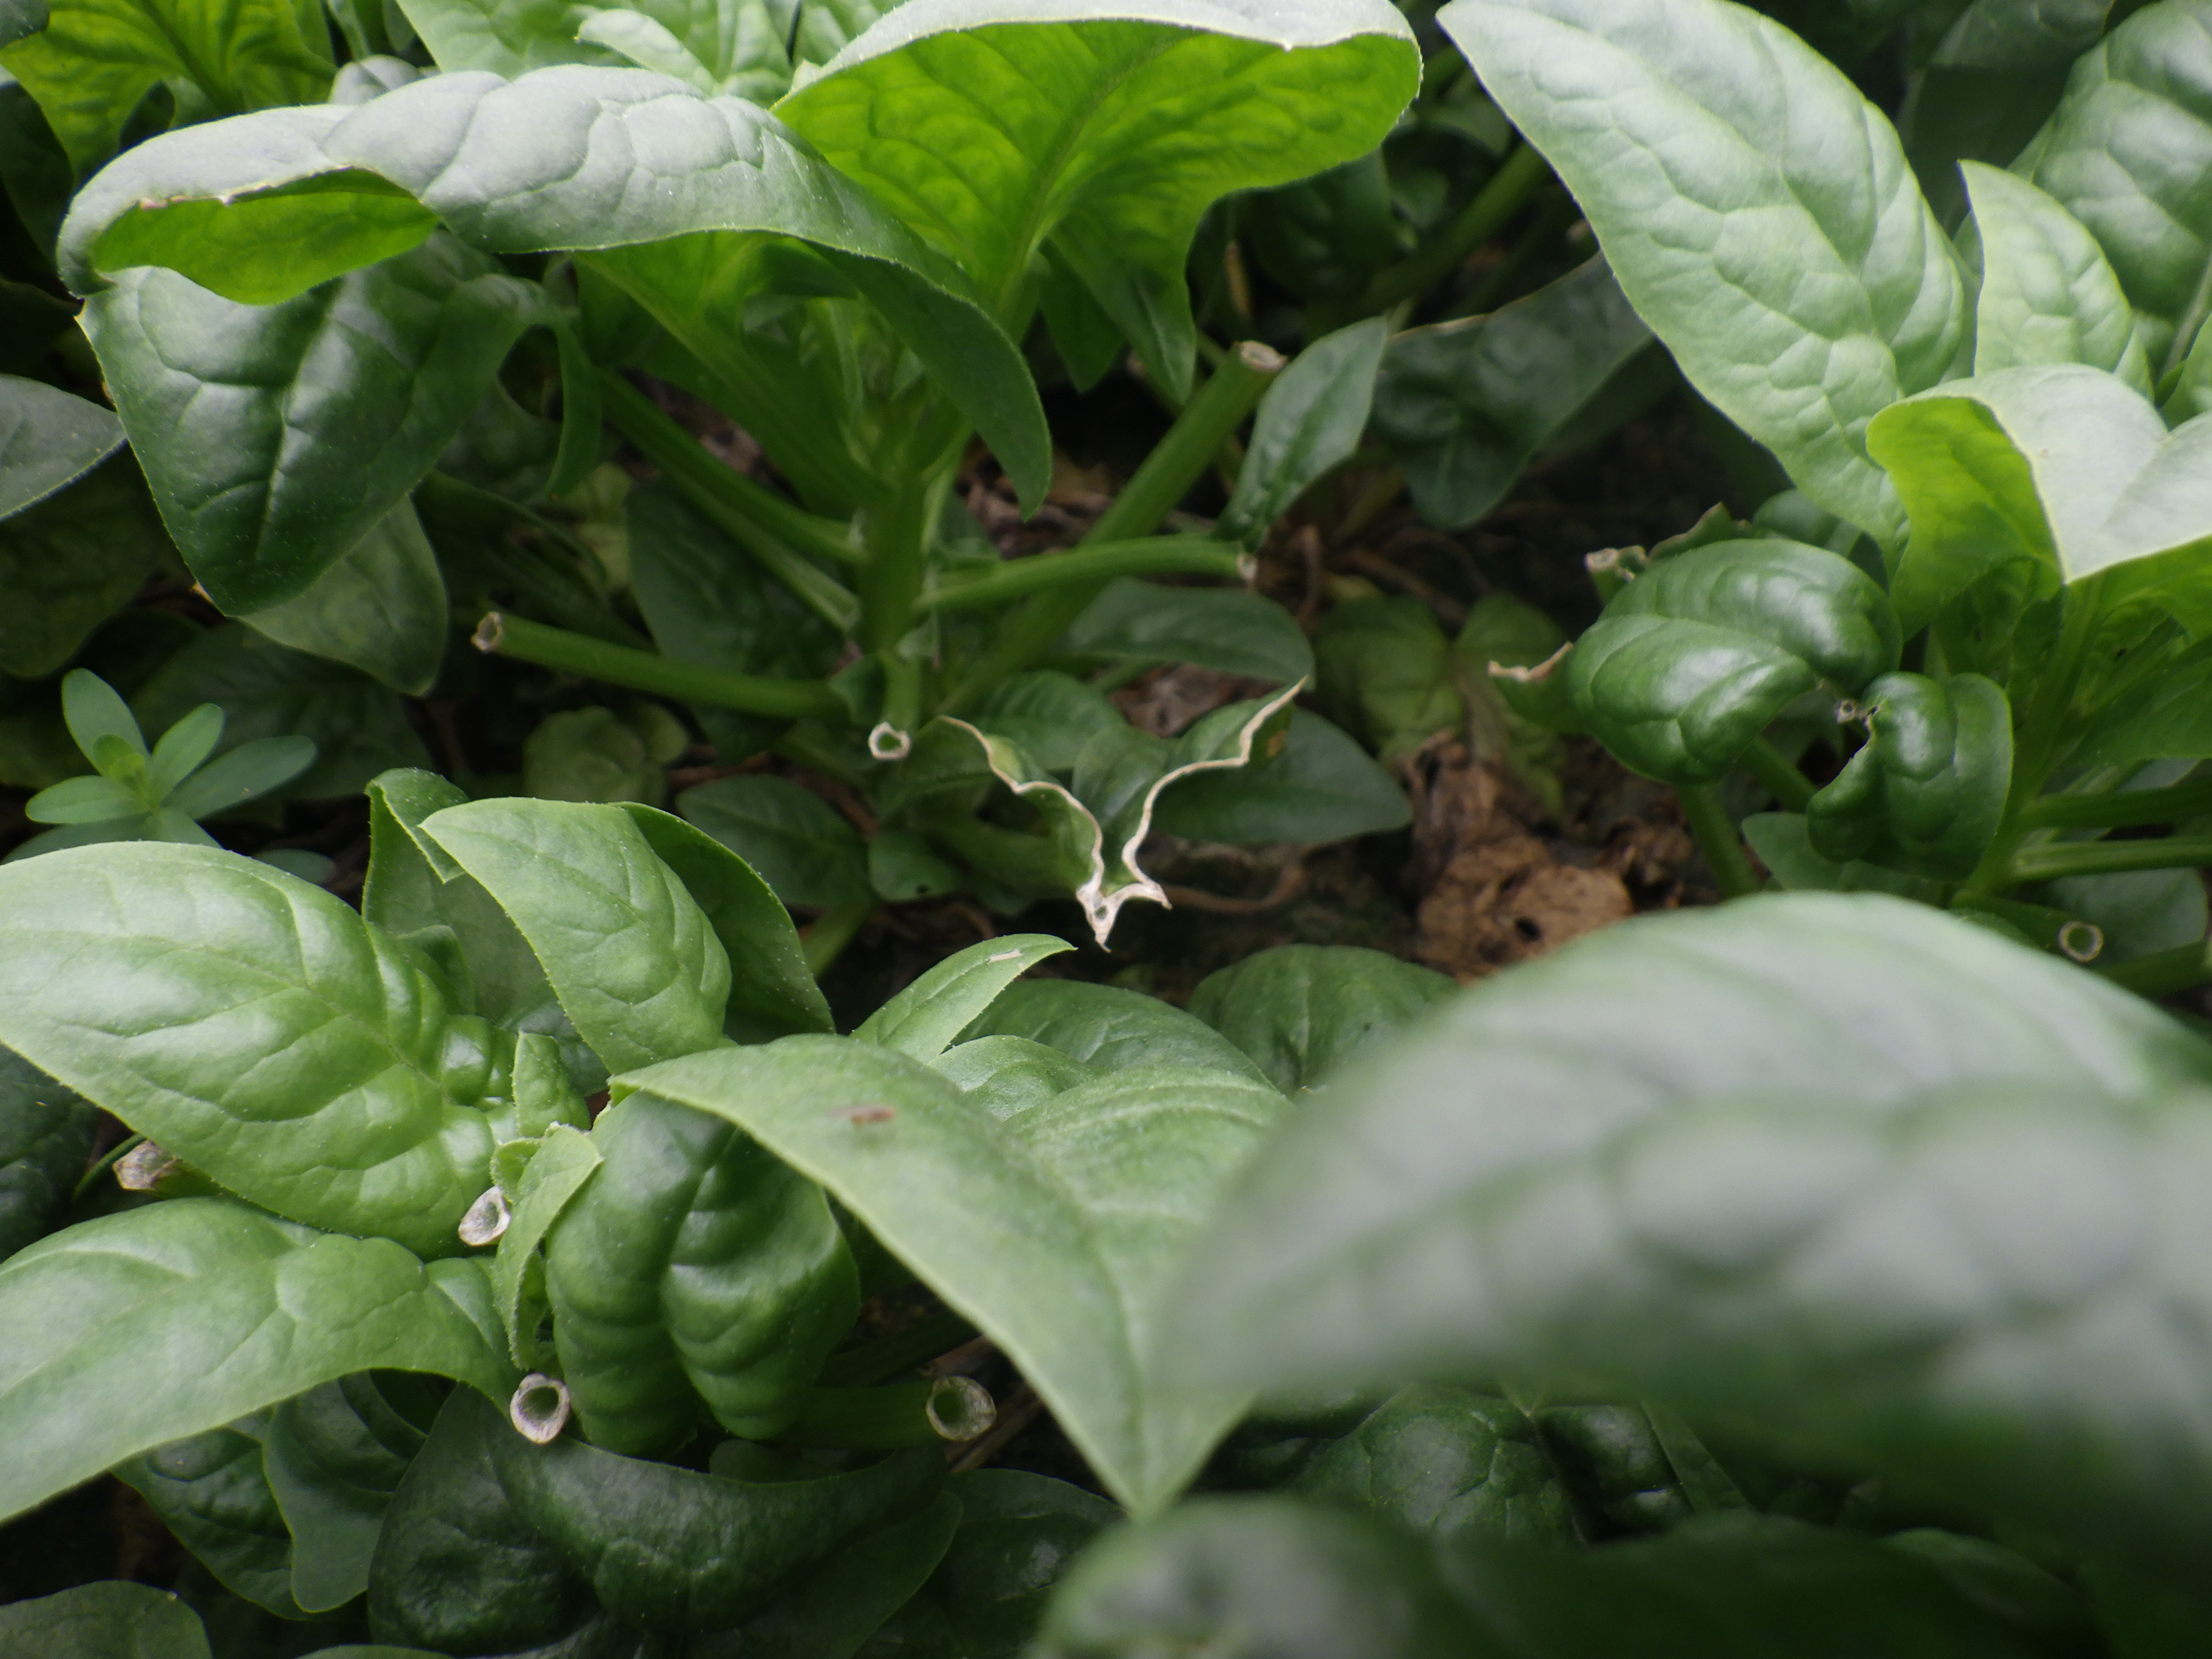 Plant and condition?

spinach, mechanical damage
